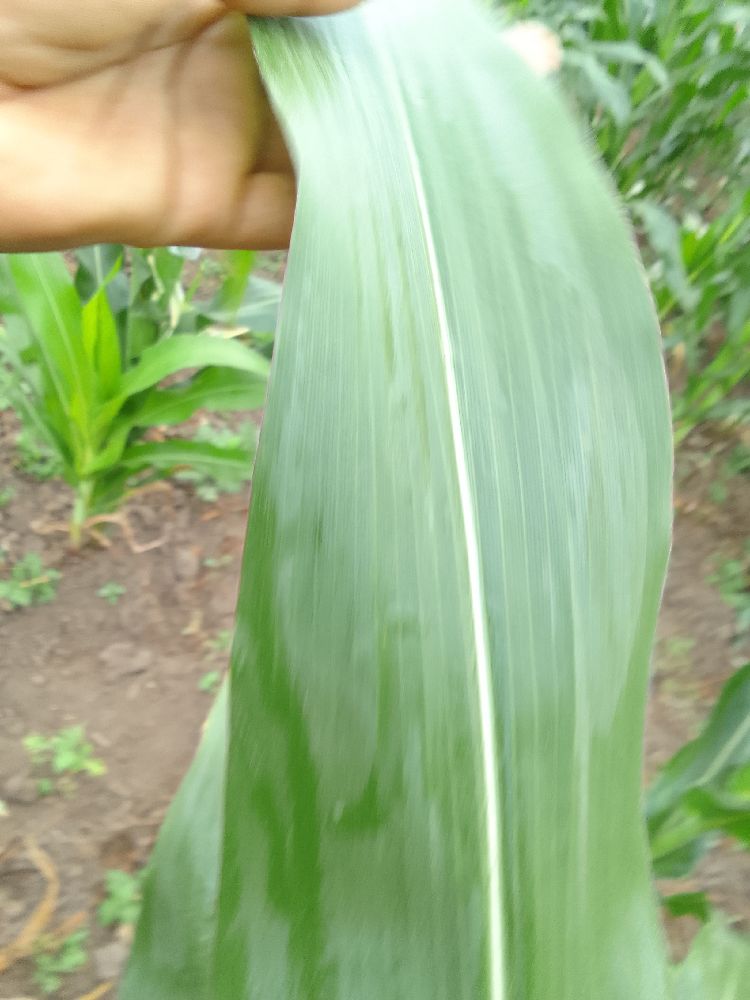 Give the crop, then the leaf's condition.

maize, healthy
